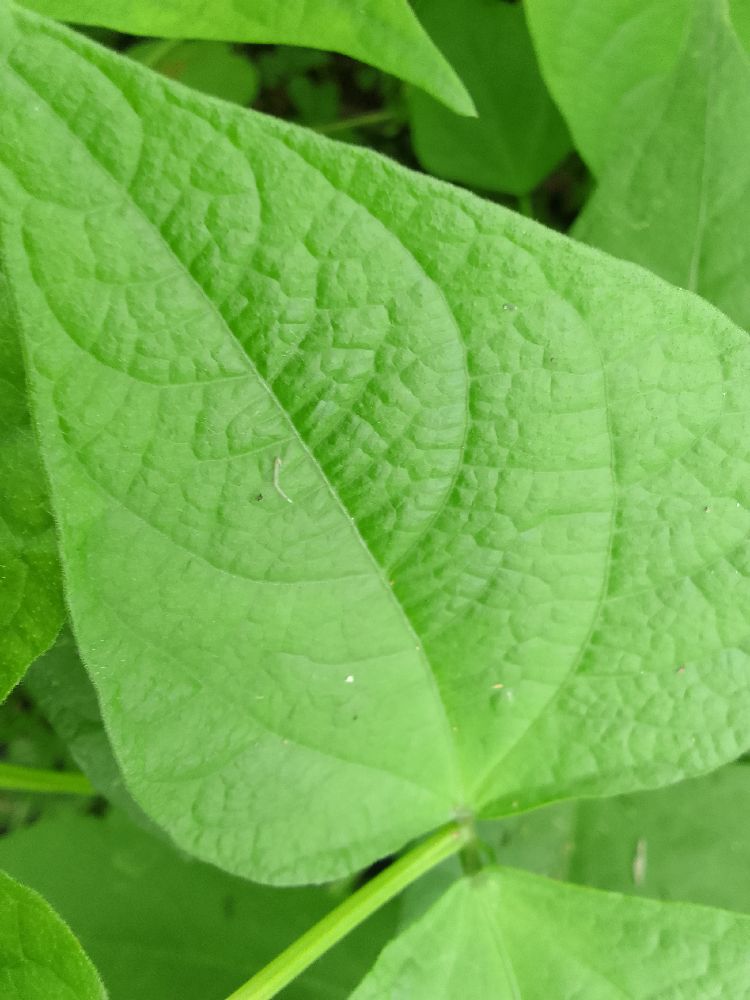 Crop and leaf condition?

common bean, healthy
